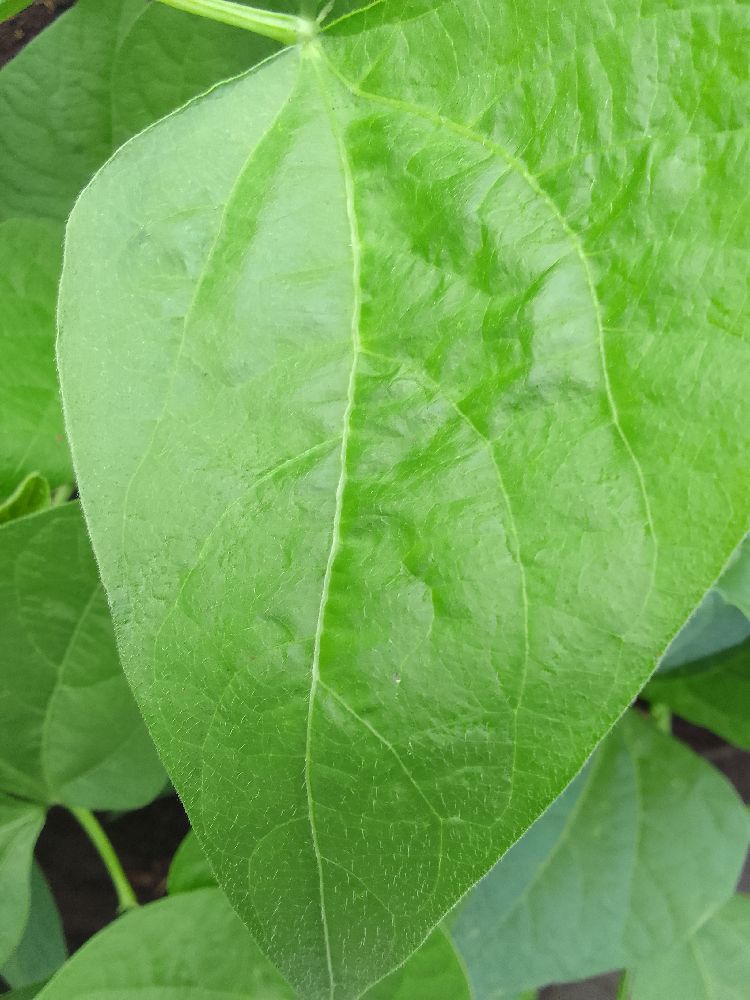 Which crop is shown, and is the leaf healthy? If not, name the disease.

common bean, healthy
